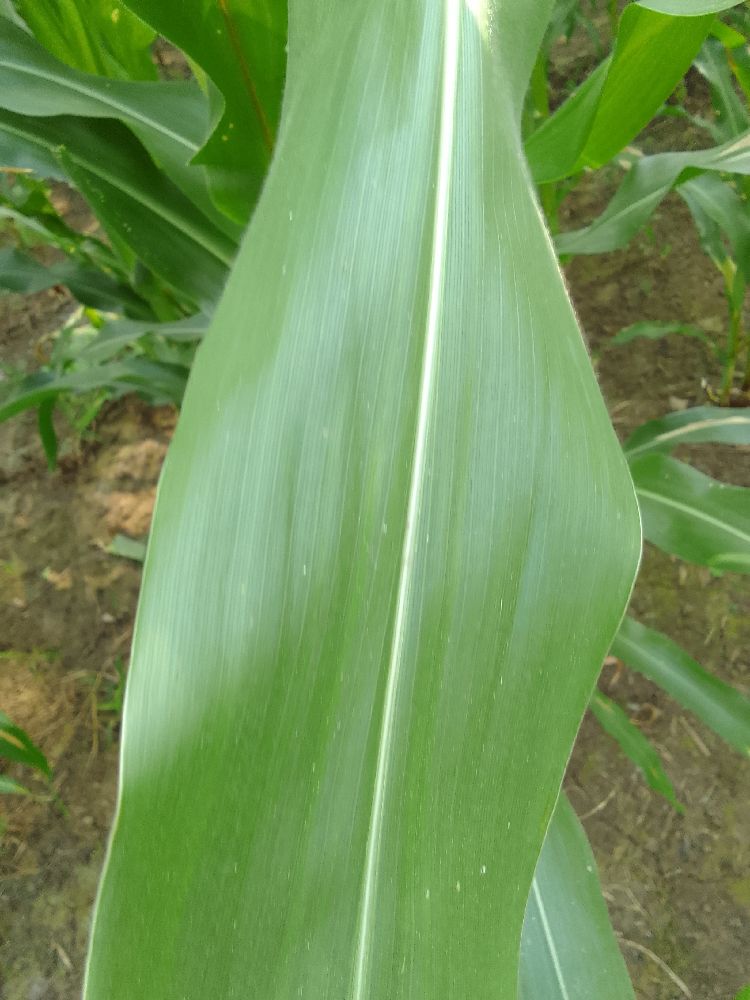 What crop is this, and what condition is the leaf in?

maize, healthy
